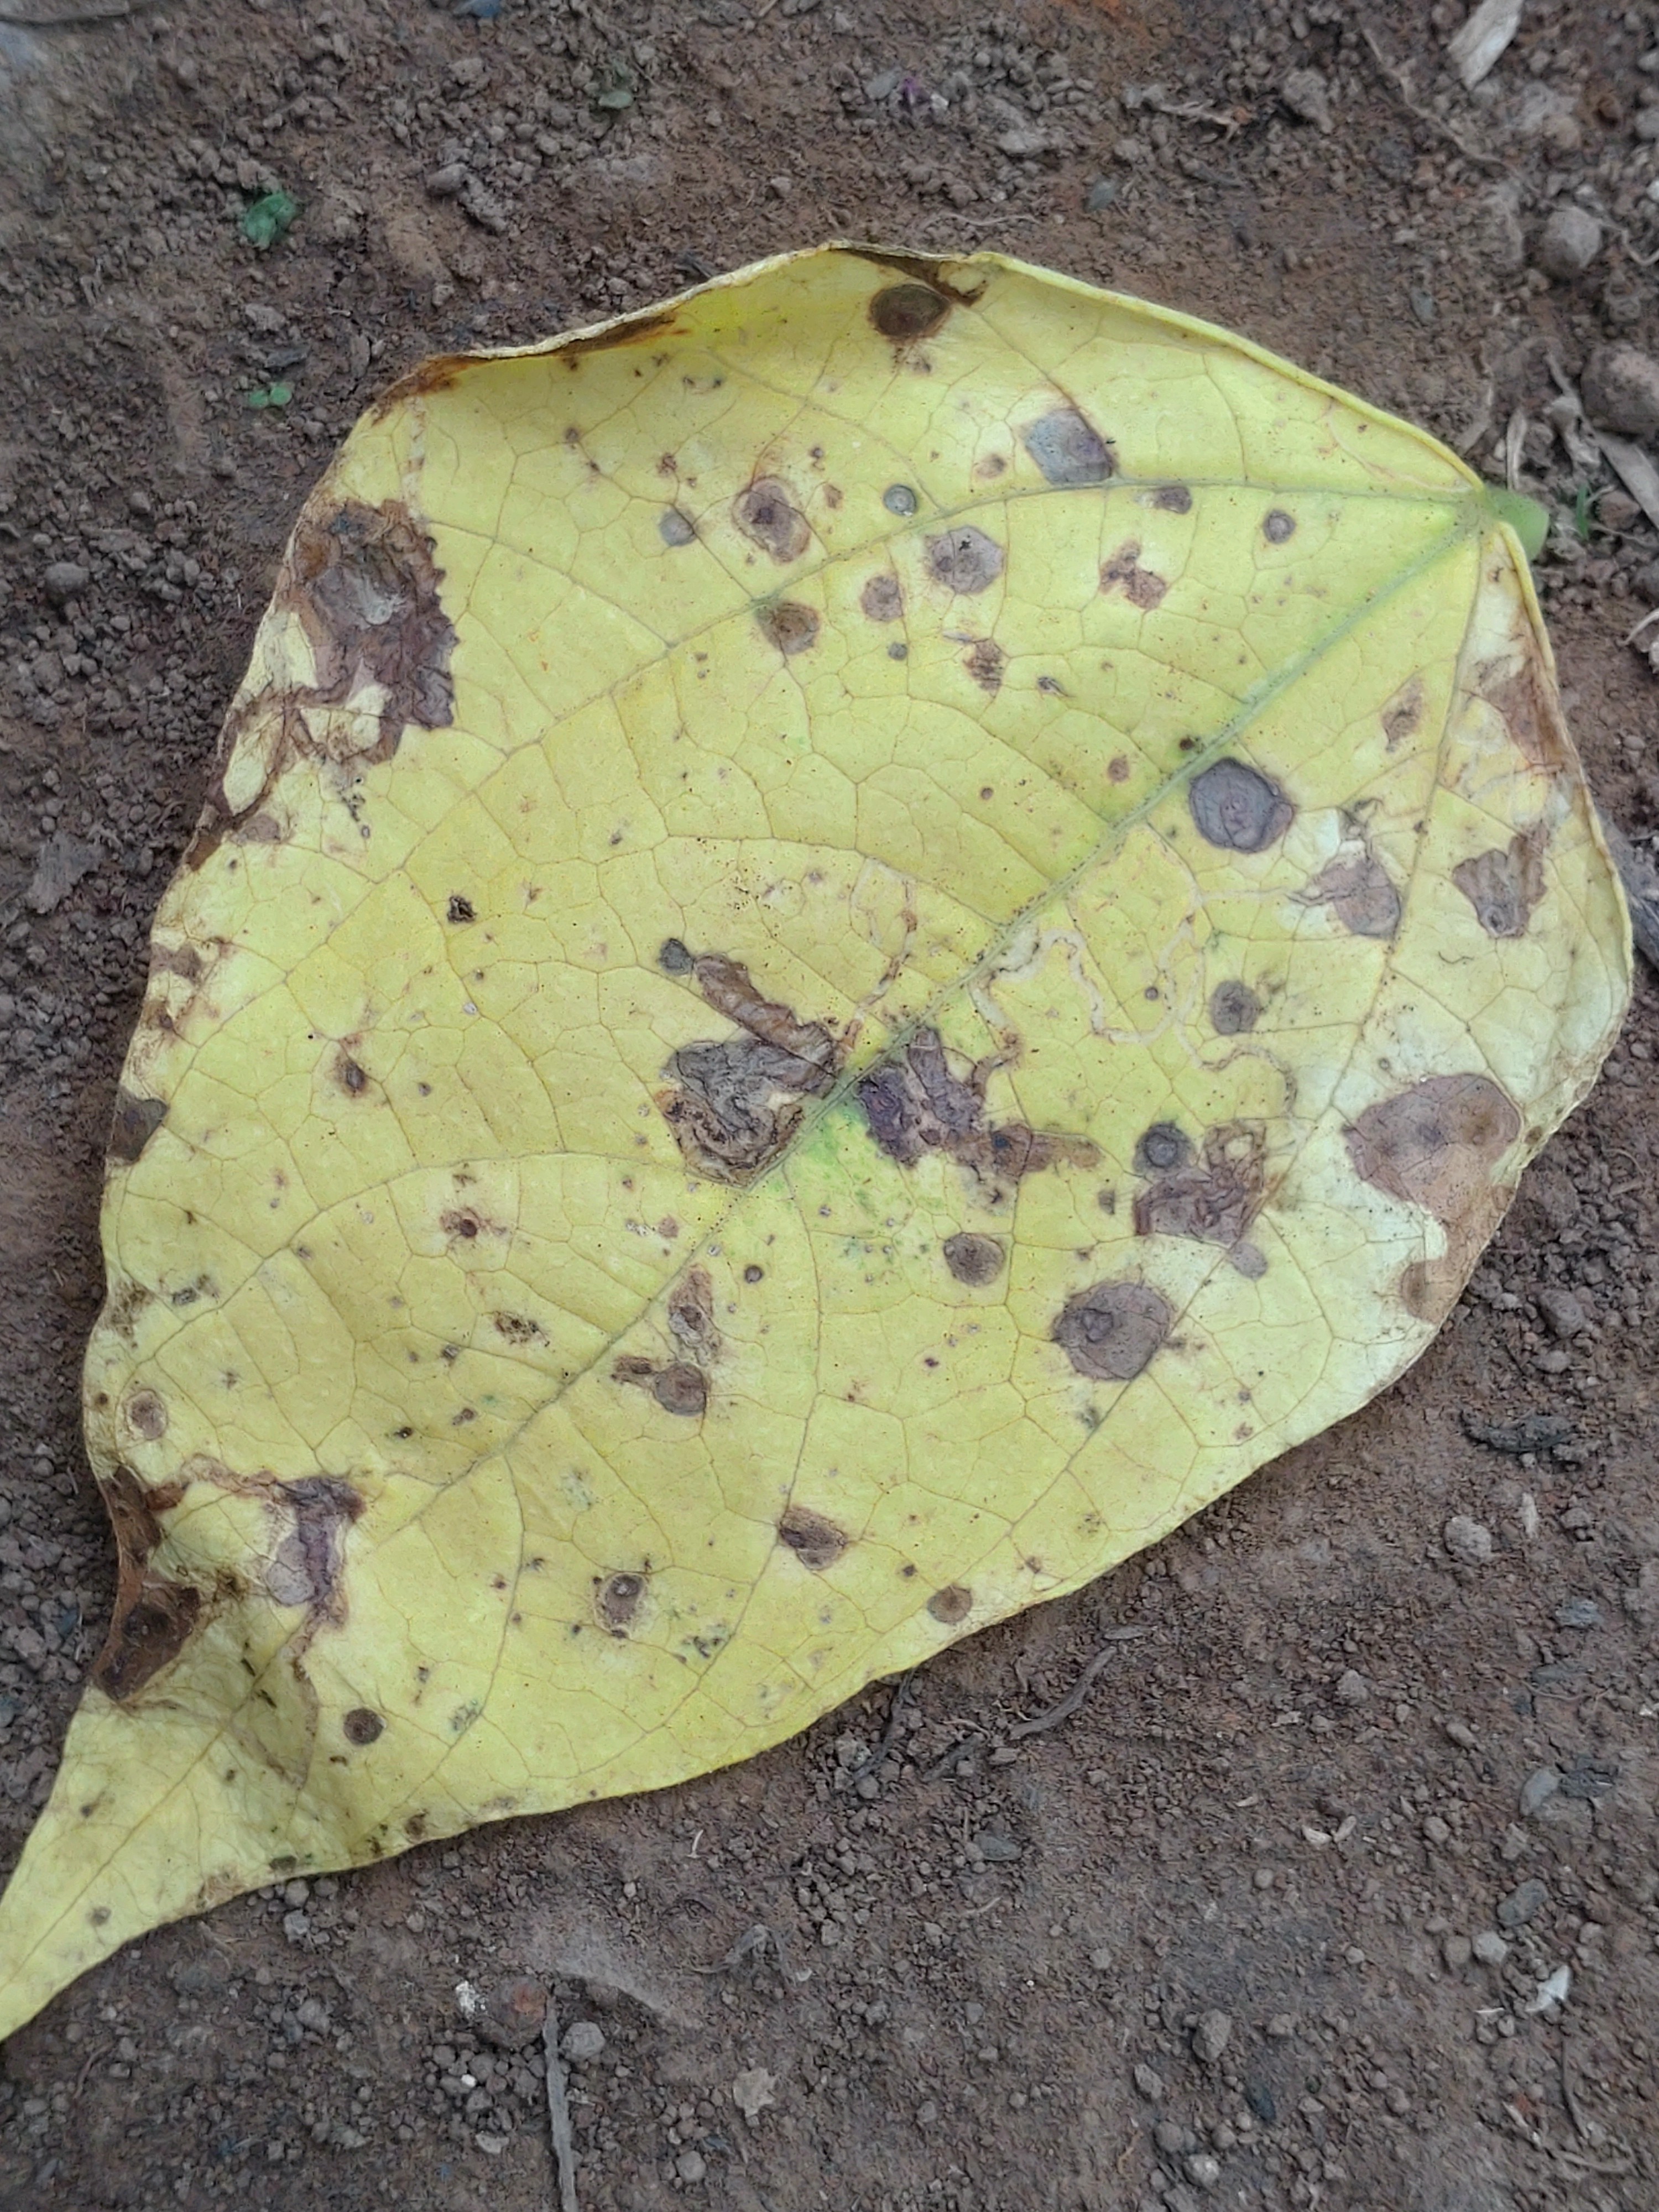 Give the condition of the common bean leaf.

anthracnose
